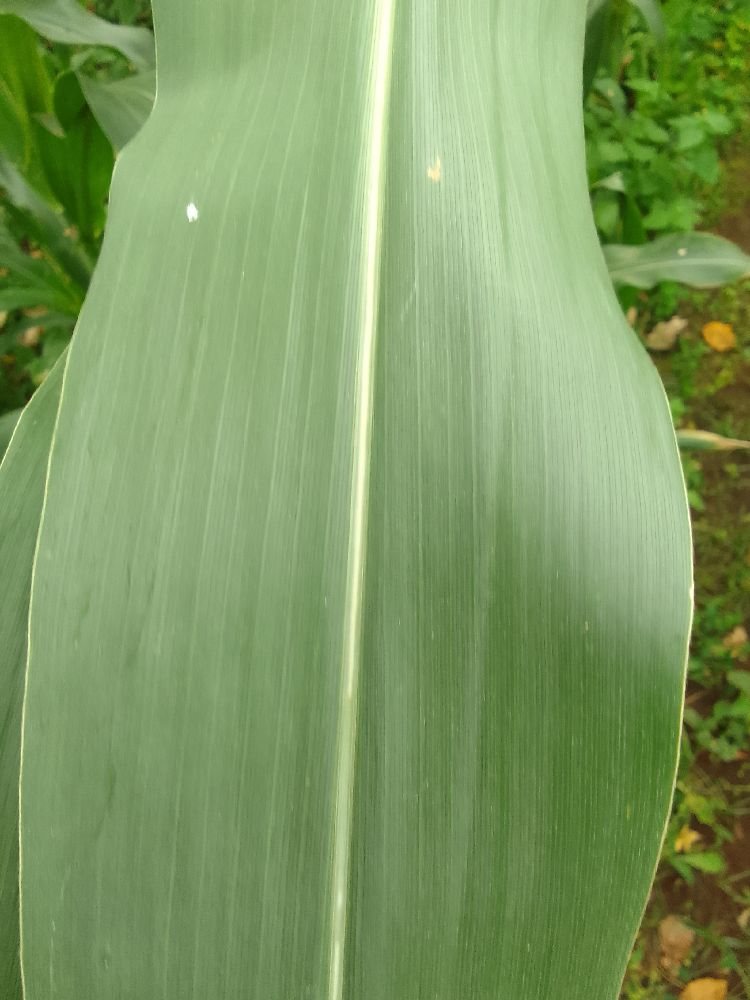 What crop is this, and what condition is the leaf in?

maize, healthy
